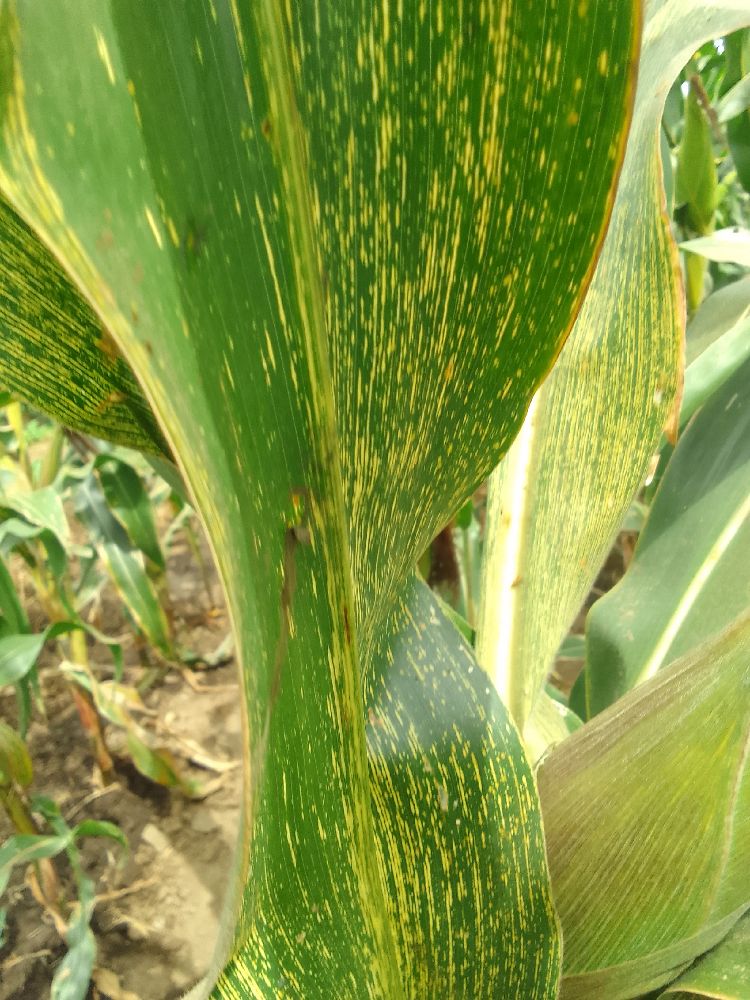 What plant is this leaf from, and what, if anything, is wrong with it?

maize, maize streak virus
